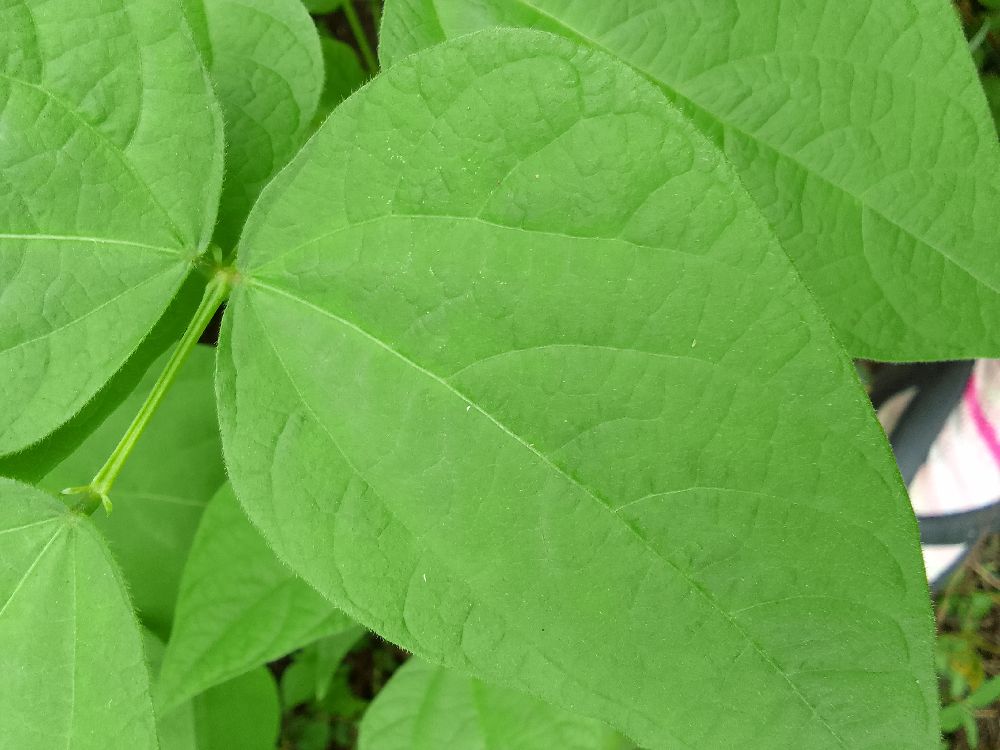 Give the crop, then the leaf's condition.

common bean, healthy
